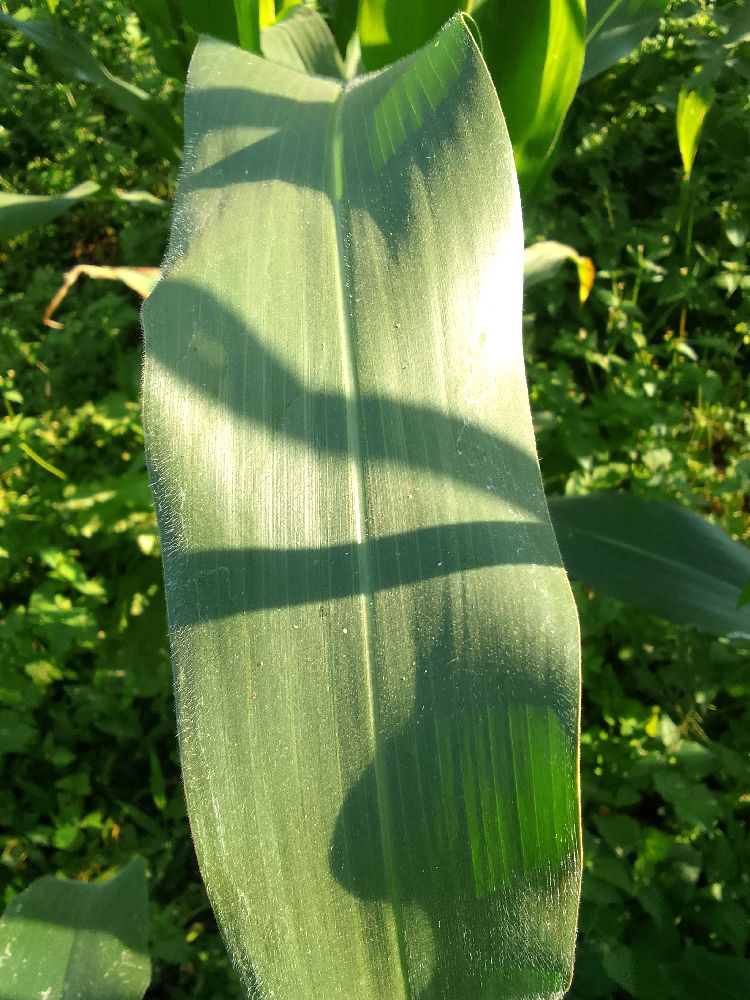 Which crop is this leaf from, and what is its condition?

maize, healthy
